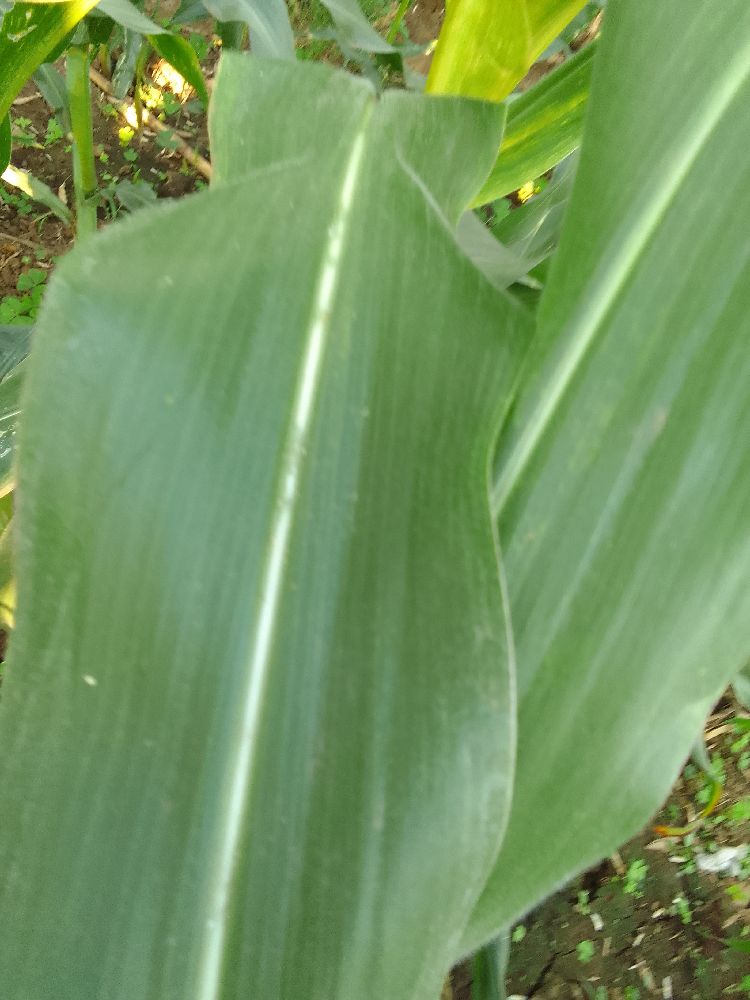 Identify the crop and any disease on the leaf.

maize, healthy
